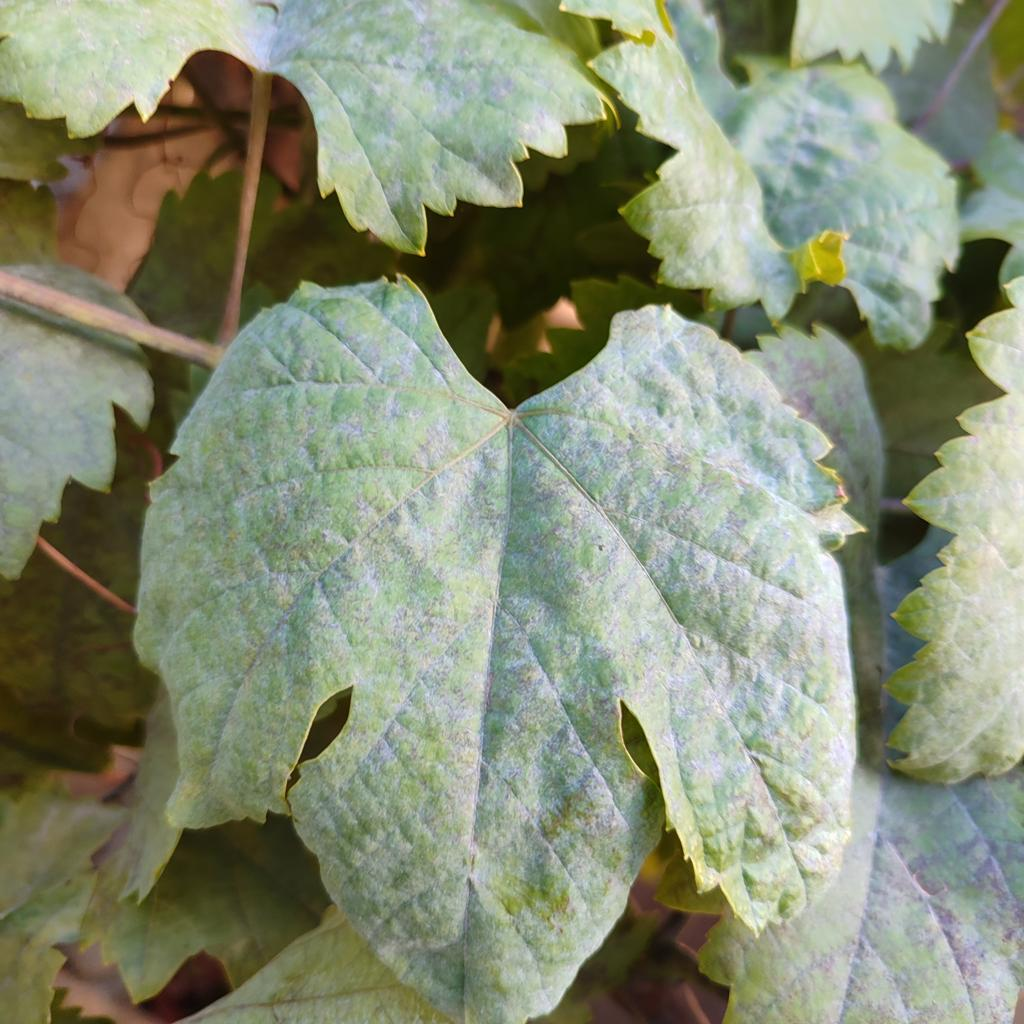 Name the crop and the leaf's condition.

grapevine, powdery mildew
